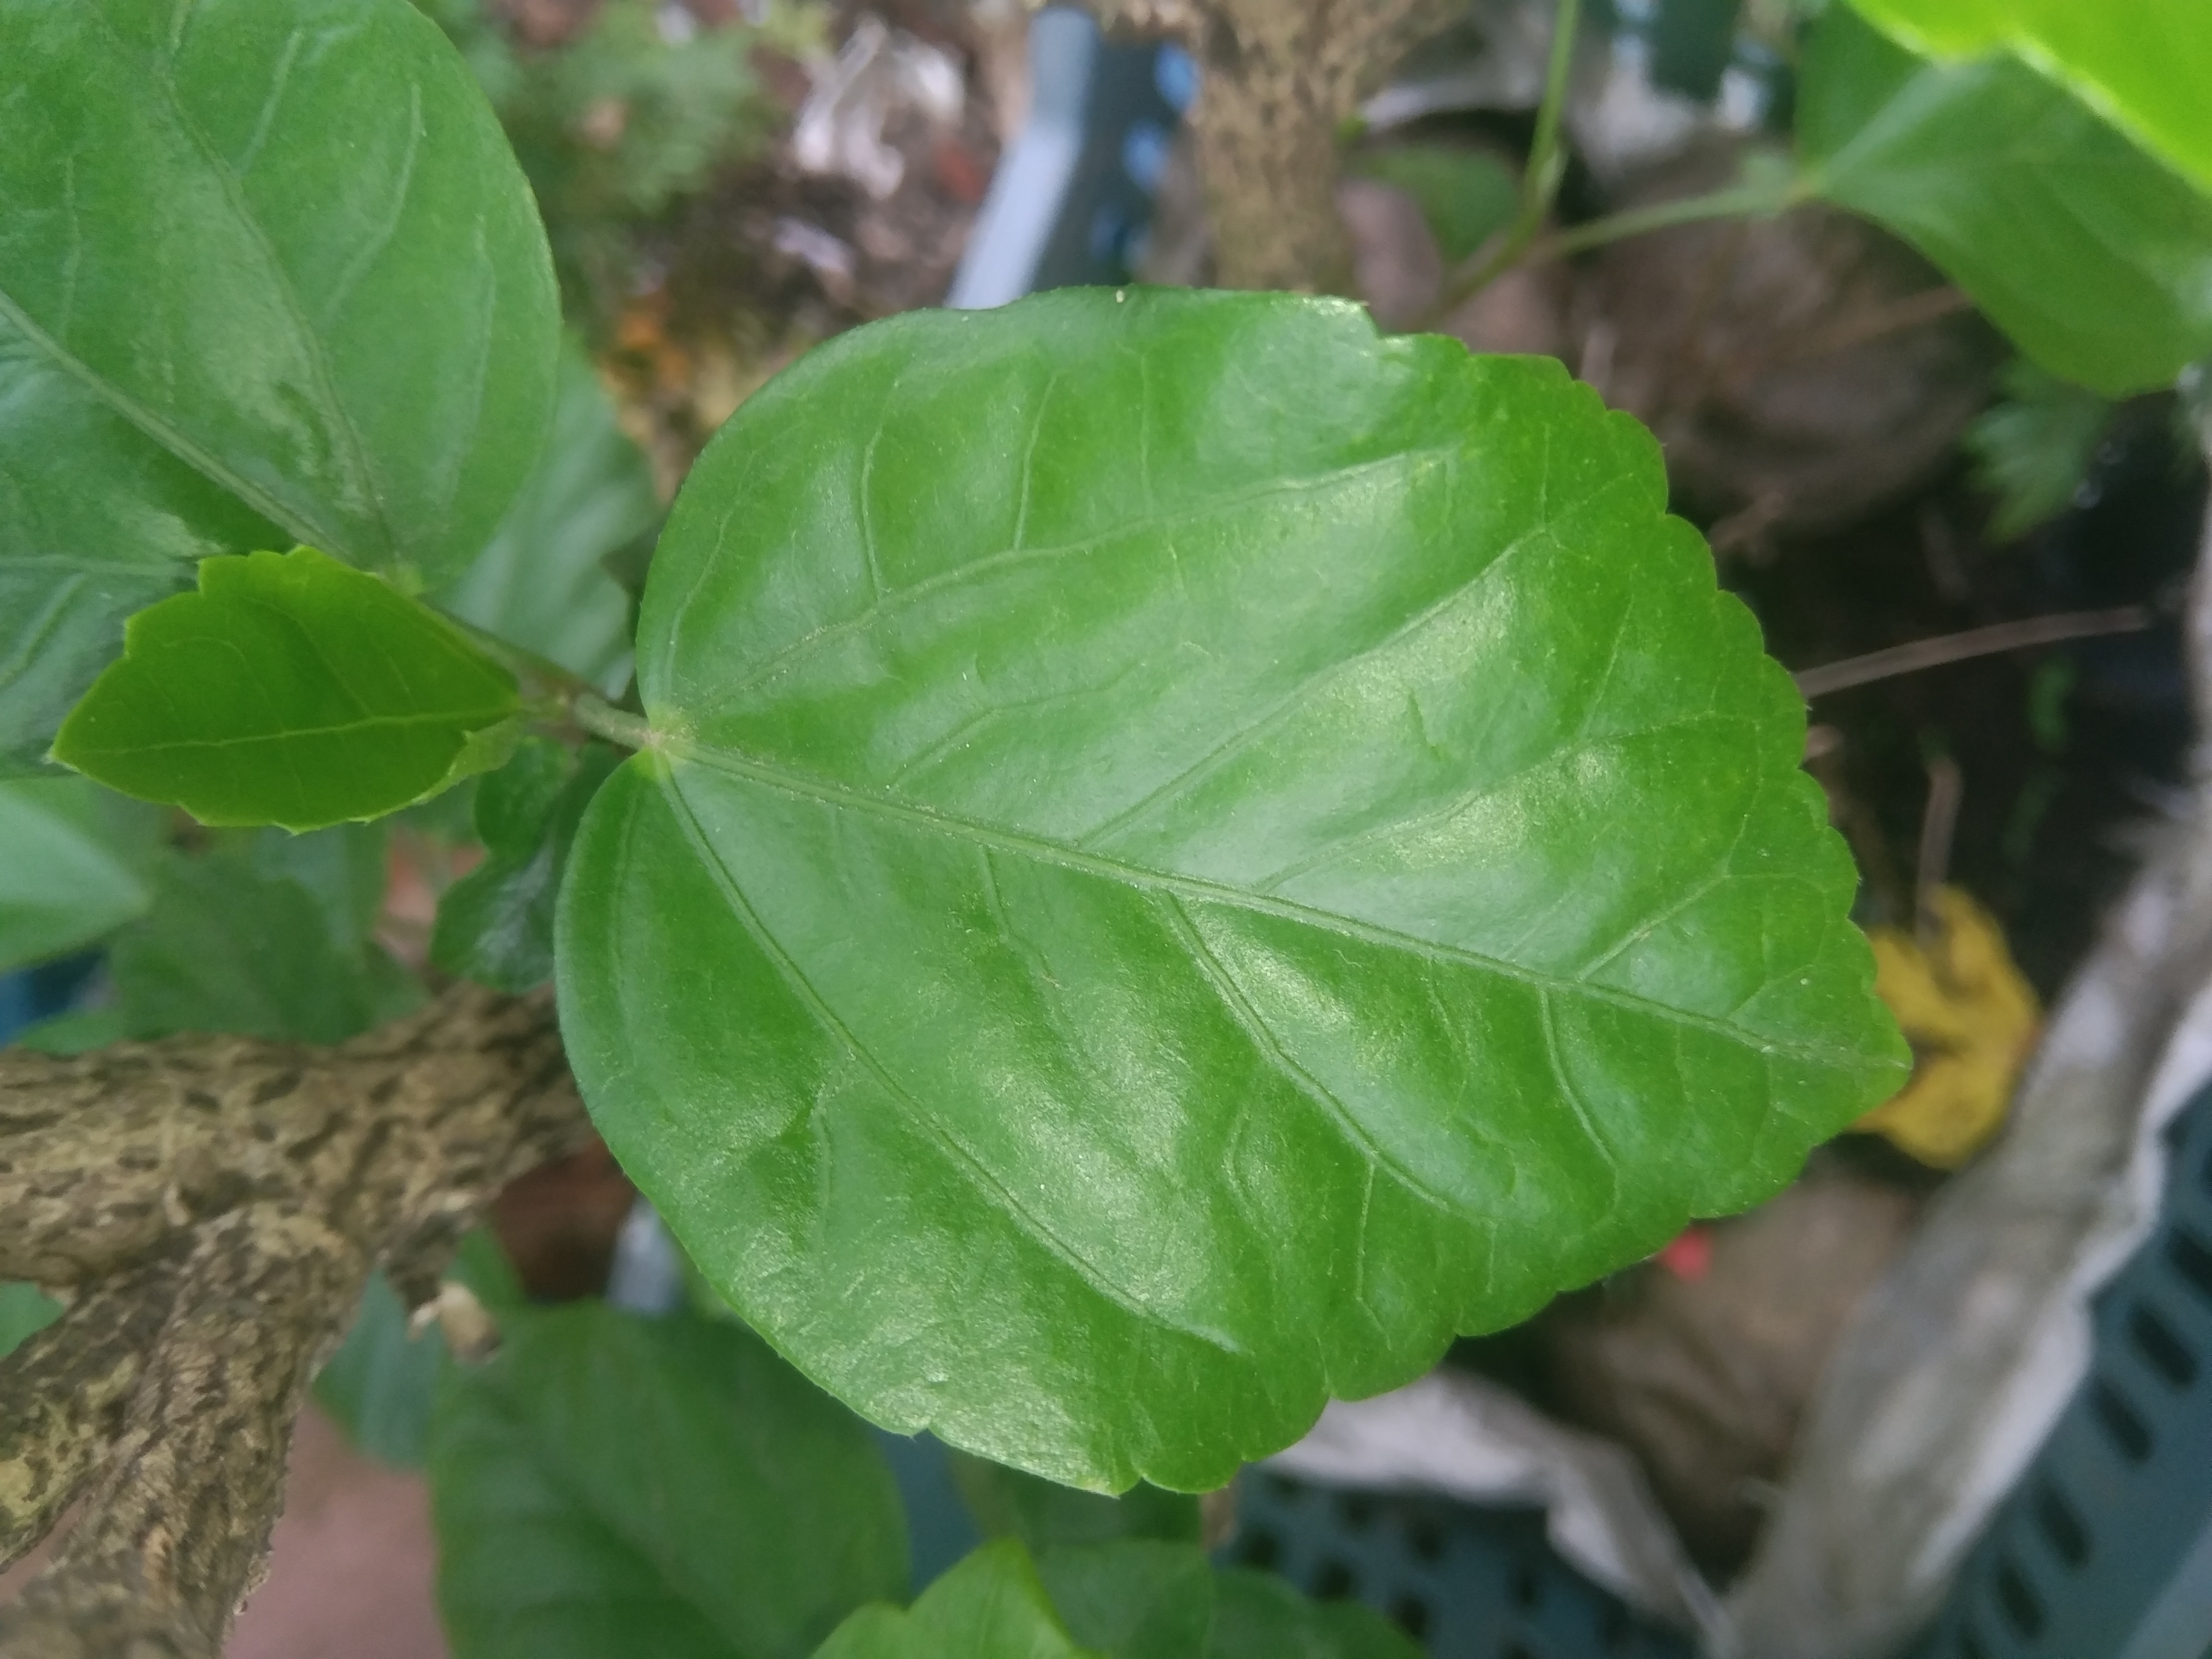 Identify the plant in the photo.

hibiscus
